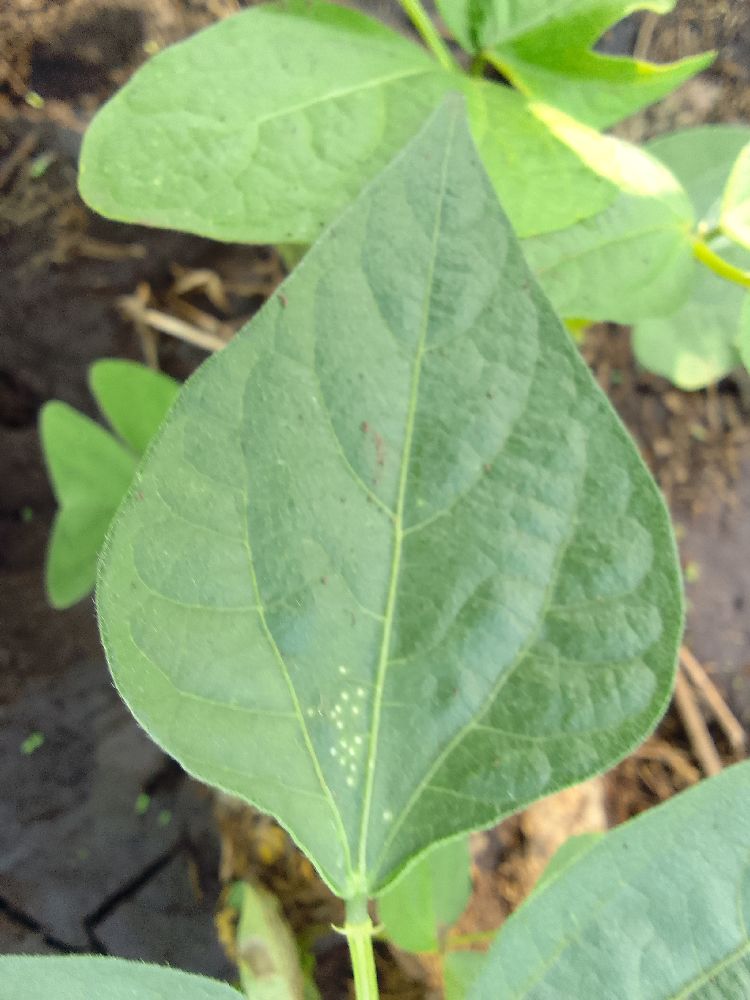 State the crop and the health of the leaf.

common bean, healthy
